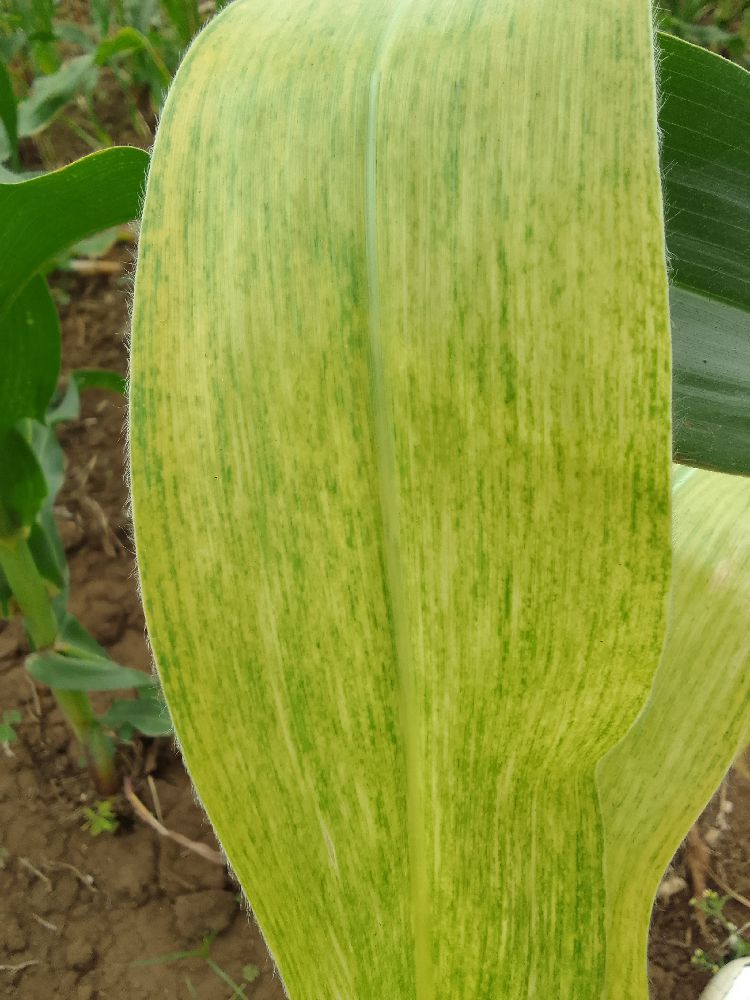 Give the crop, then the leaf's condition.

maize, maize lethal necrosis
